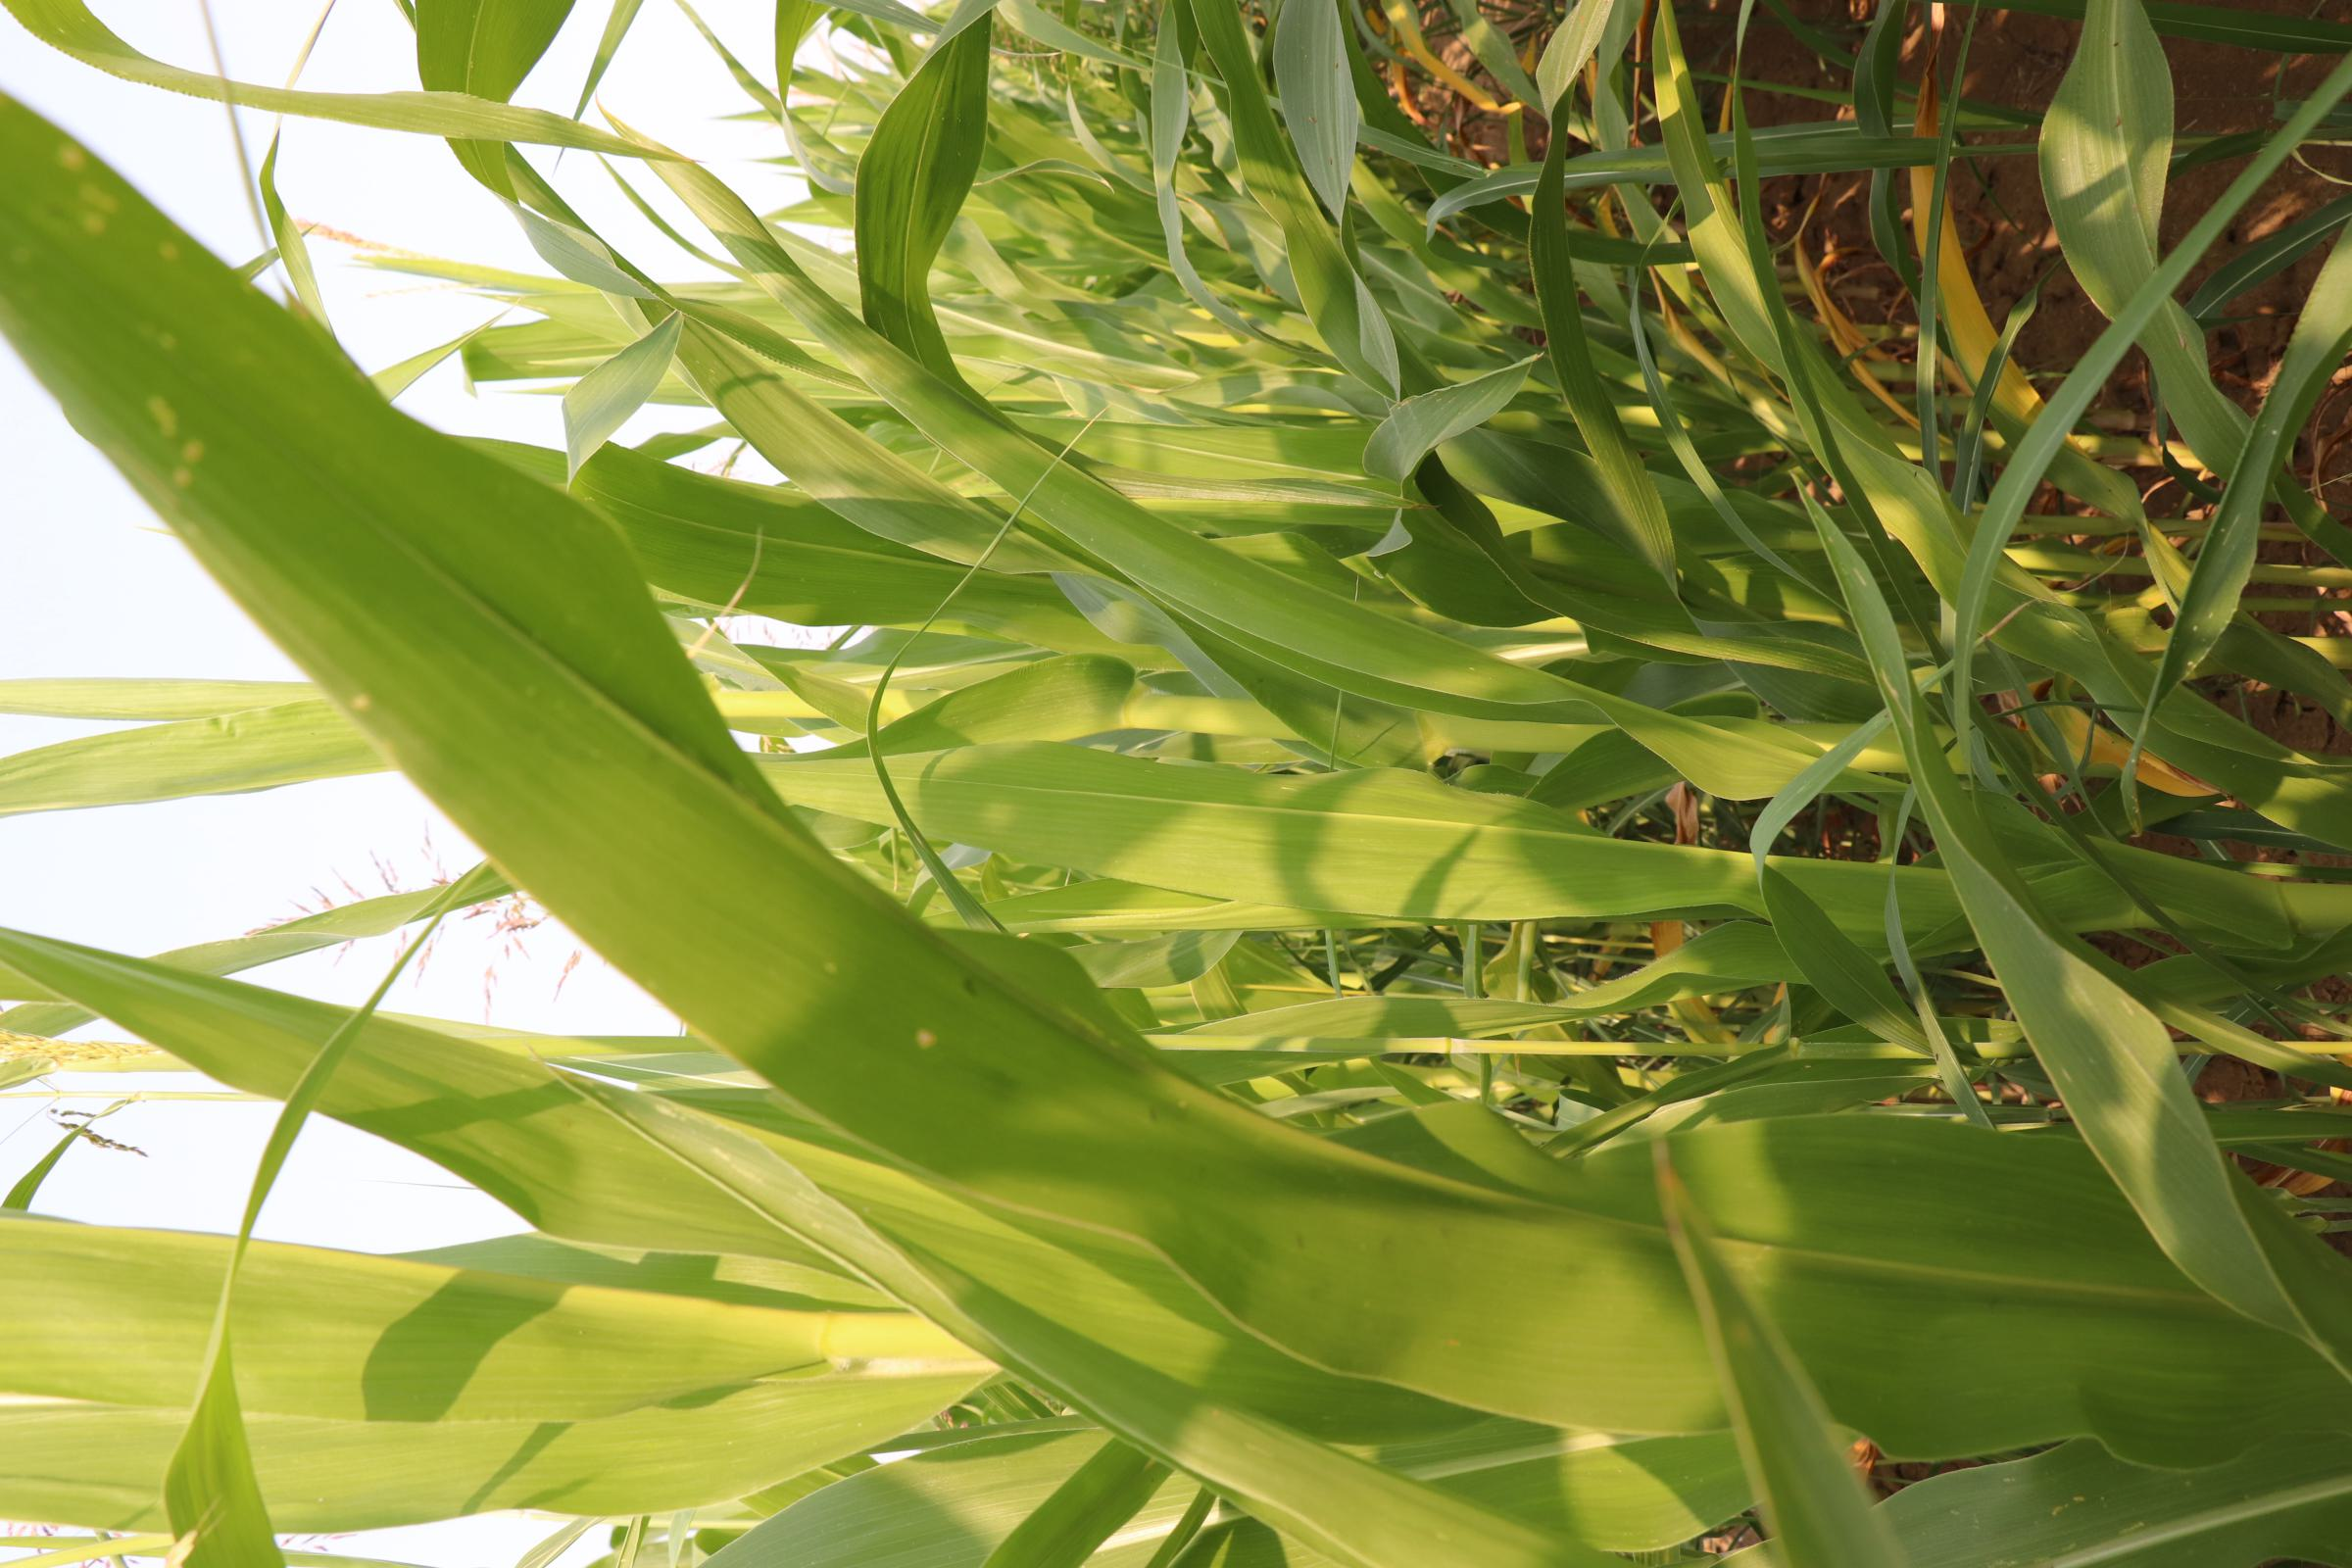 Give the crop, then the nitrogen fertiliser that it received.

maize, no added nitrogen
